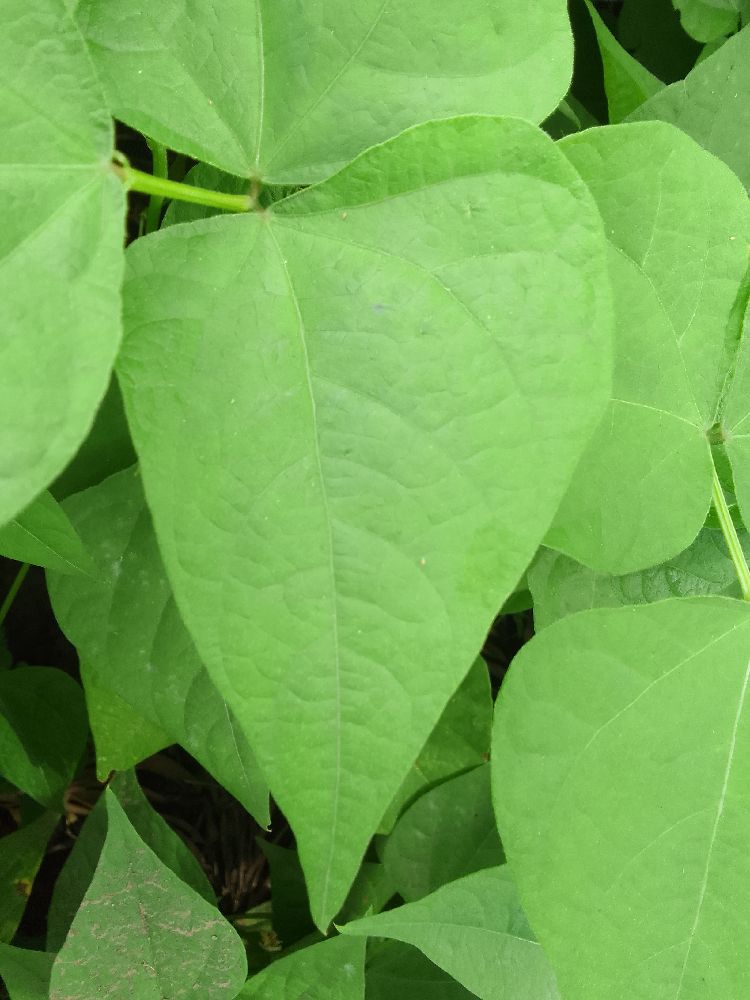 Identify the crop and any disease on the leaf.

common bean, healthy
